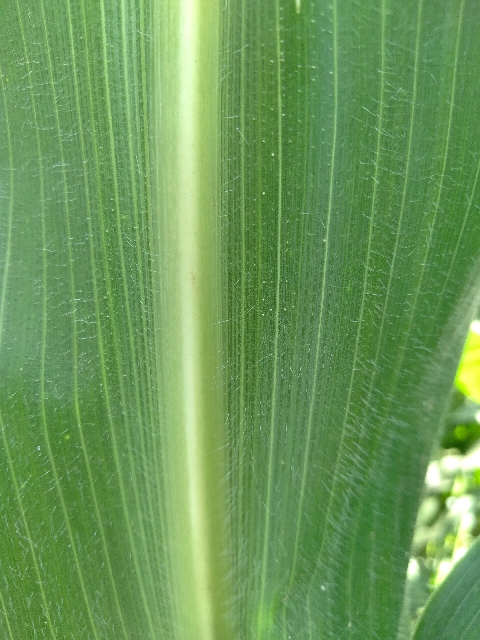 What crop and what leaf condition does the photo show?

maize, healthy
